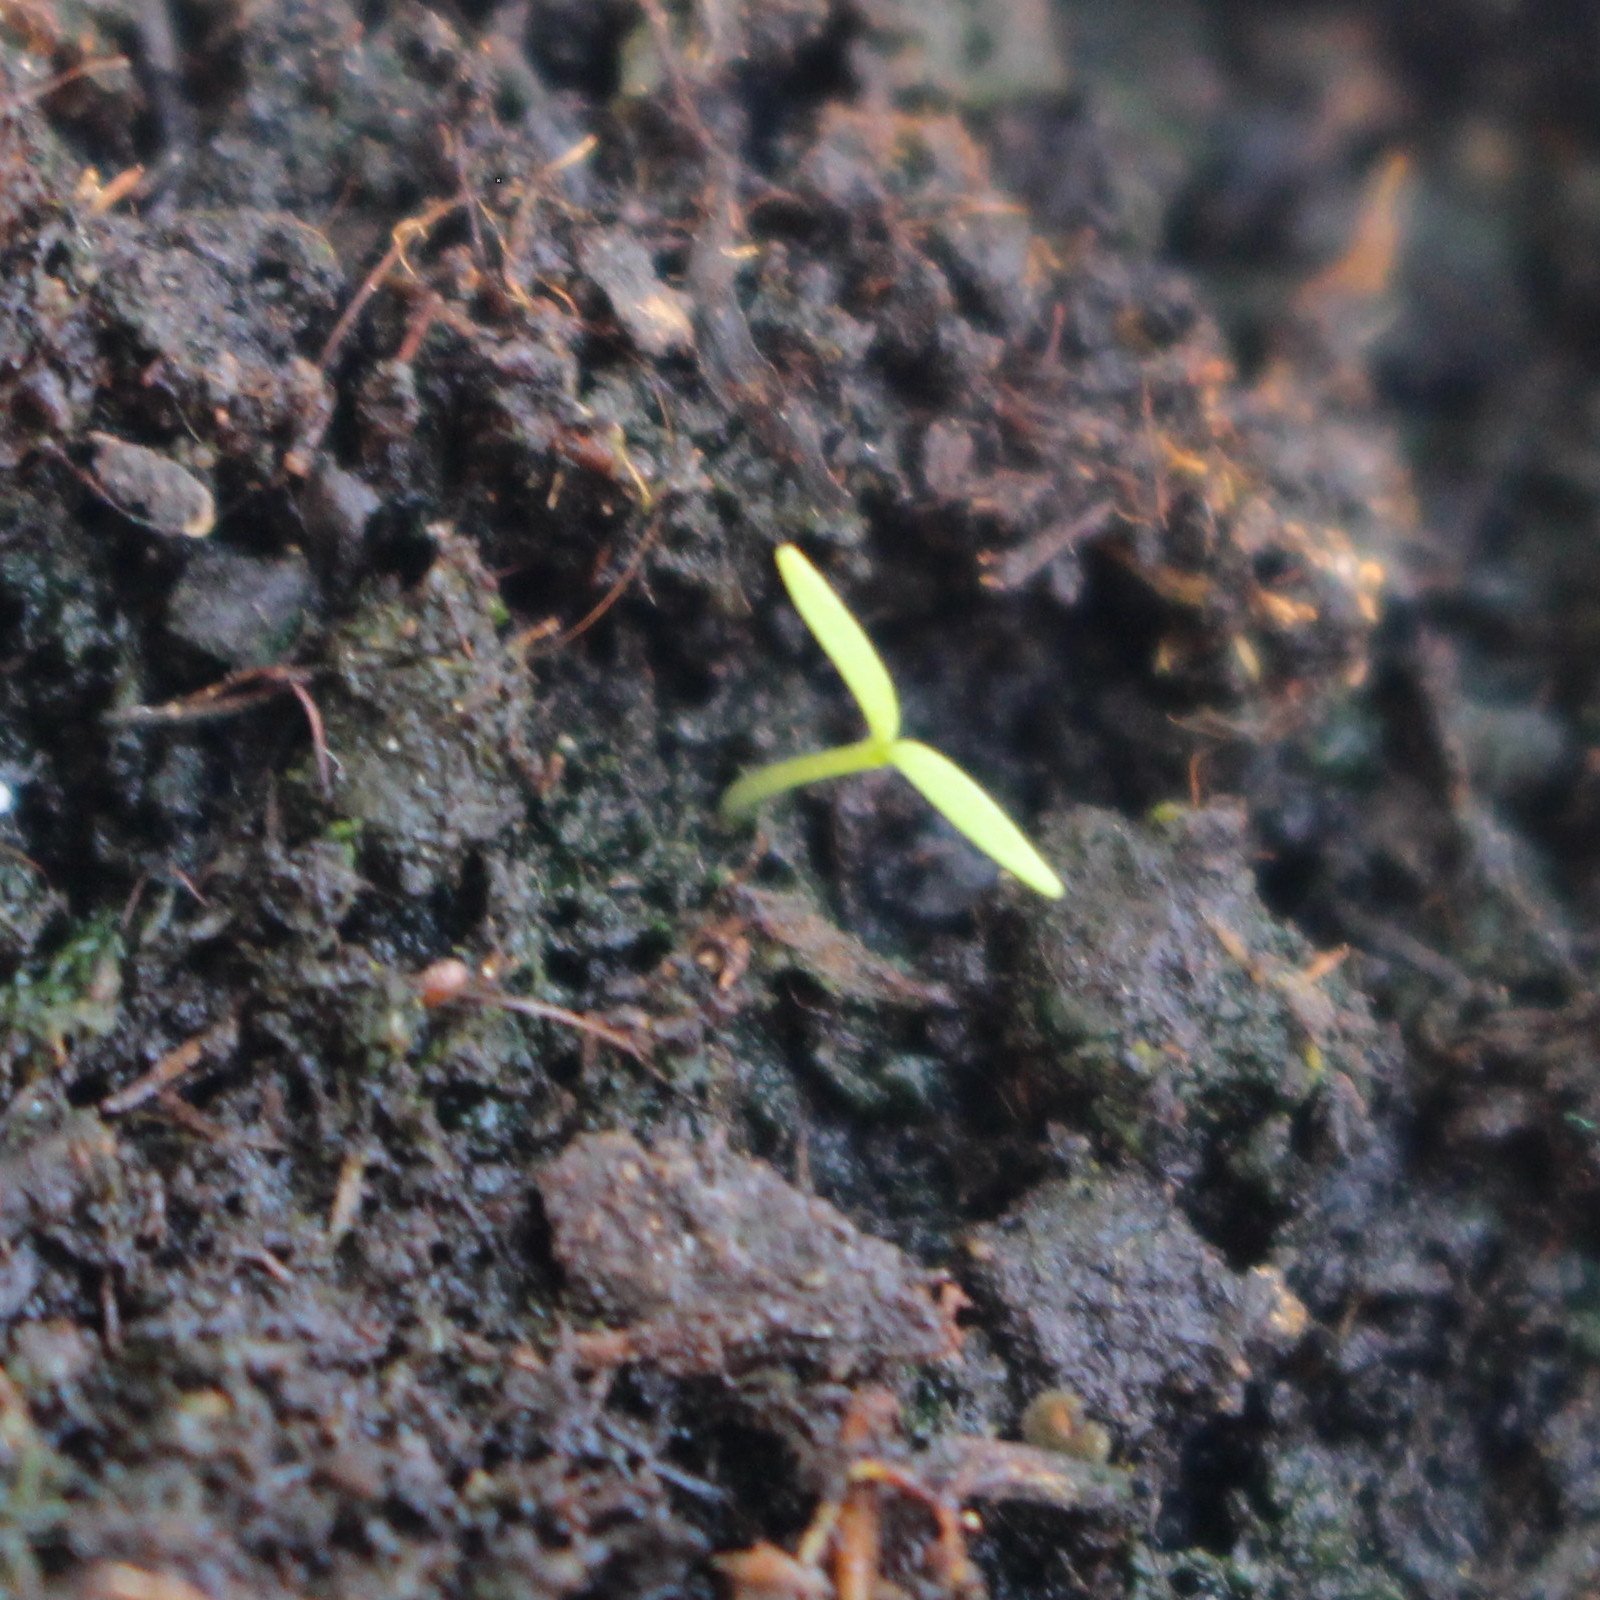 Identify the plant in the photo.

Papaver rhoeas
